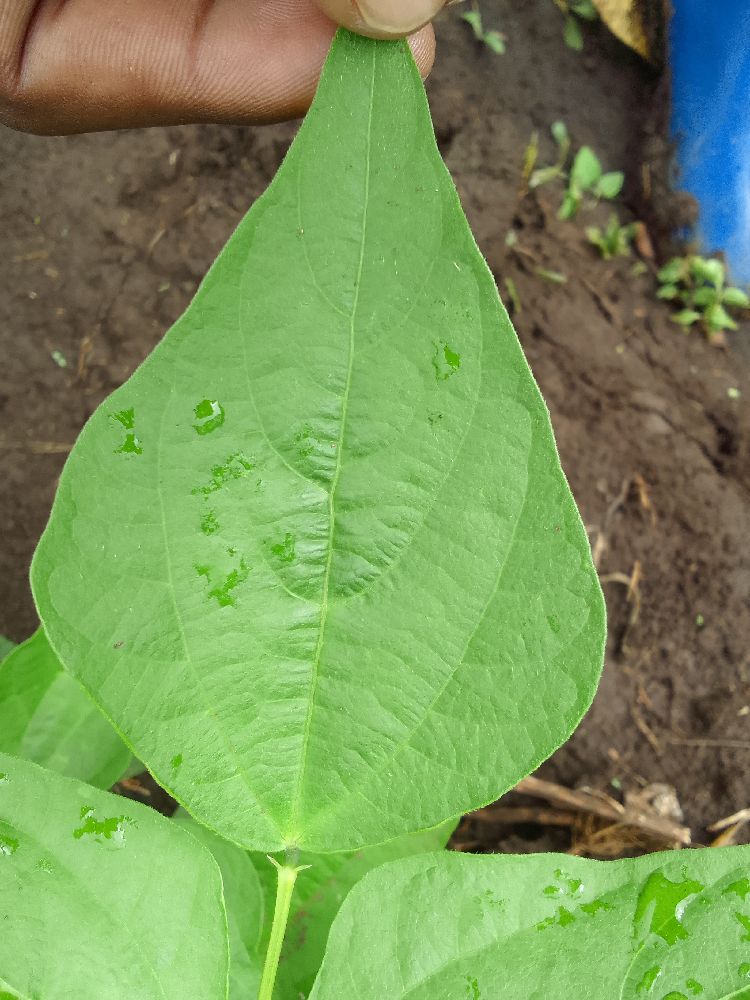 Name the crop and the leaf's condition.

common bean, healthy
